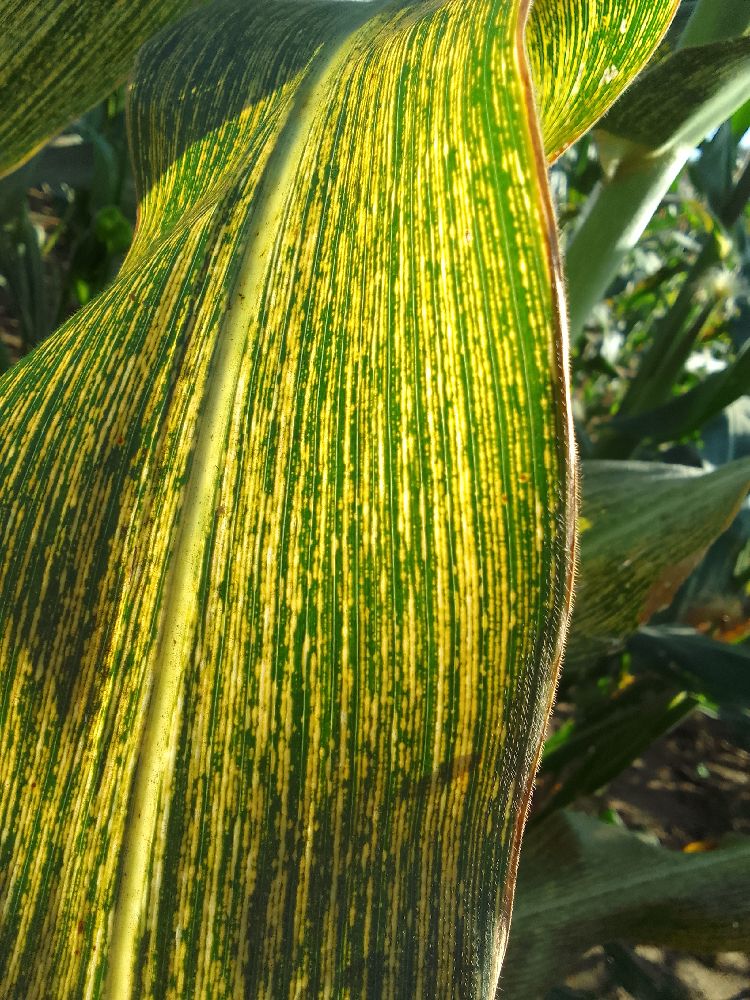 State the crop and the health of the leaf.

maize, maize streak virus
